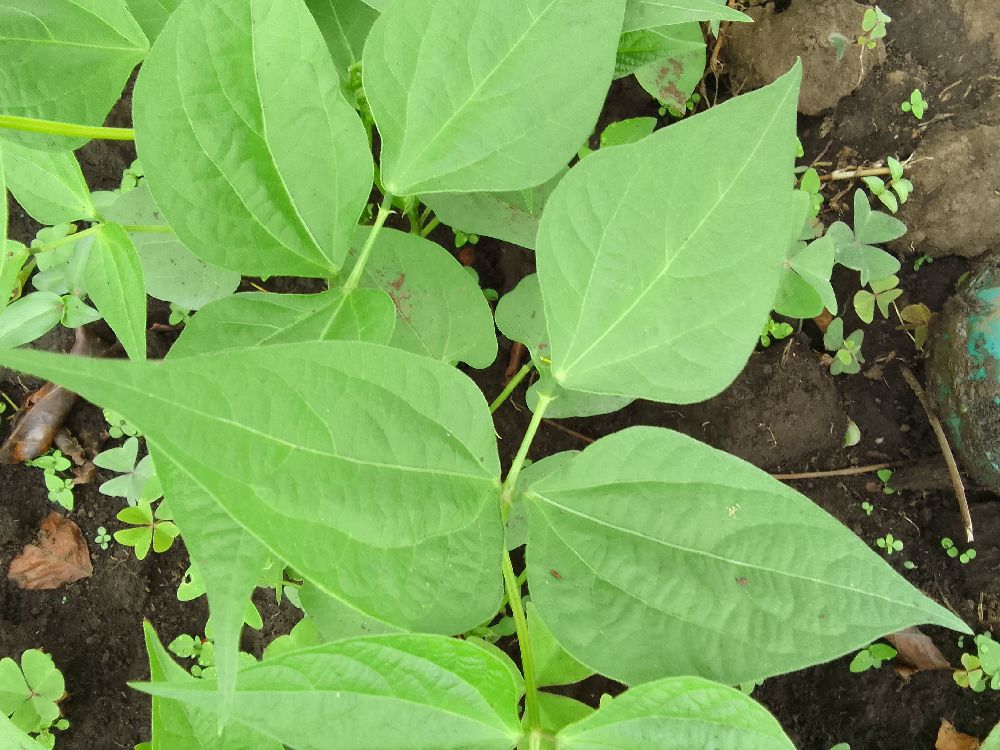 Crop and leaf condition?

common bean, healthy
